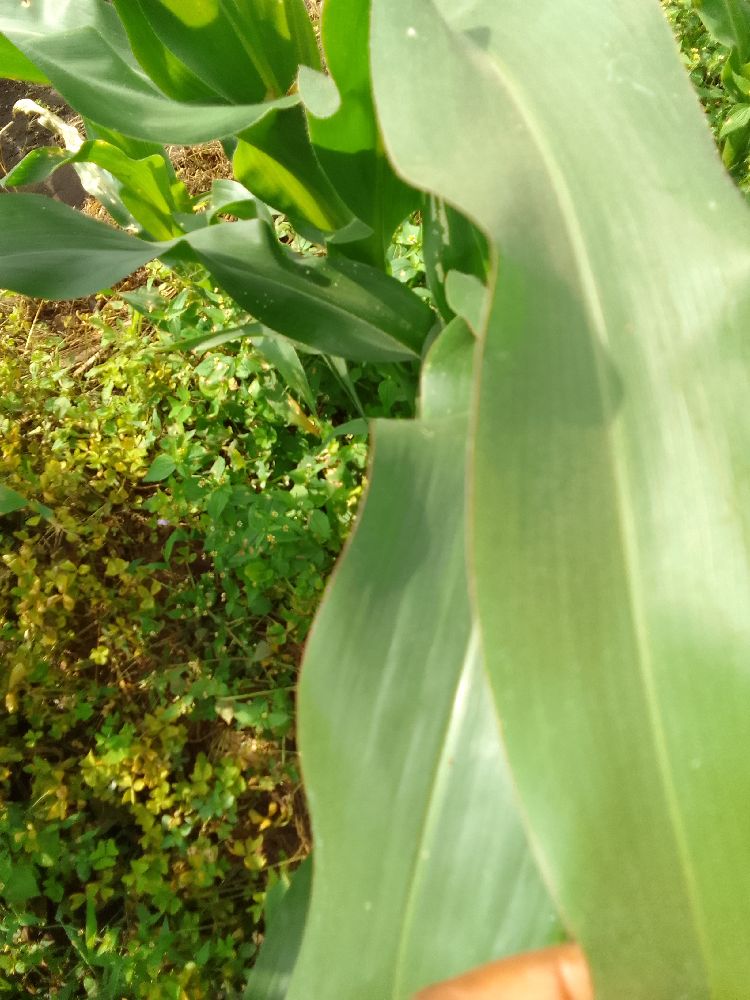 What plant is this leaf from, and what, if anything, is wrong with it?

maize, healthy
